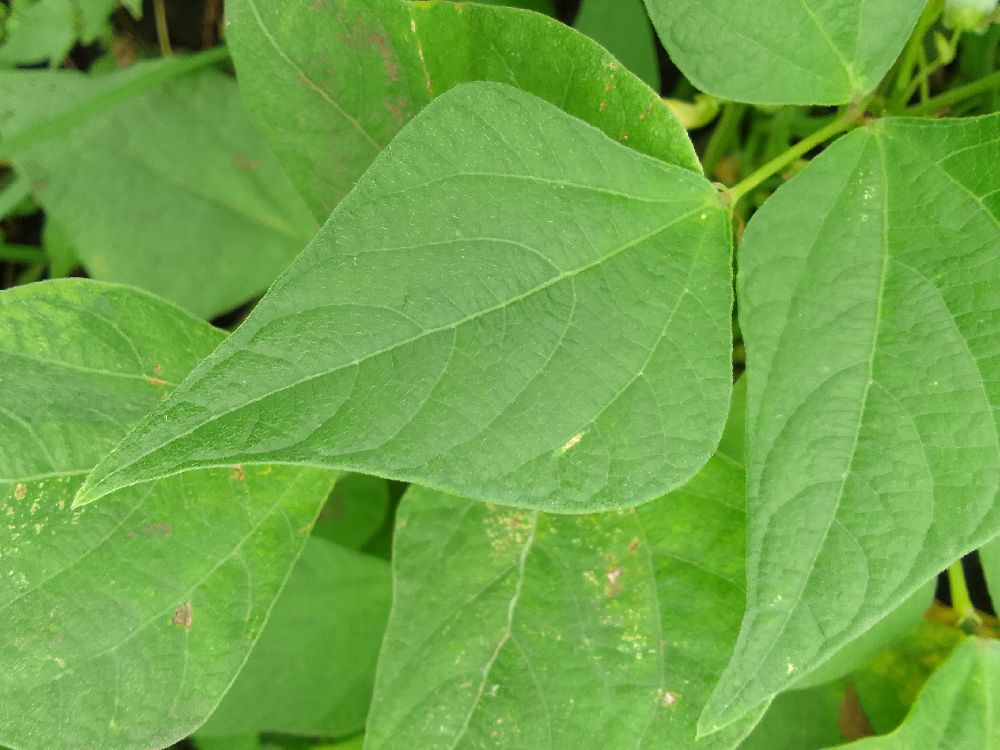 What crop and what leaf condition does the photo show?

common bean, healthy
